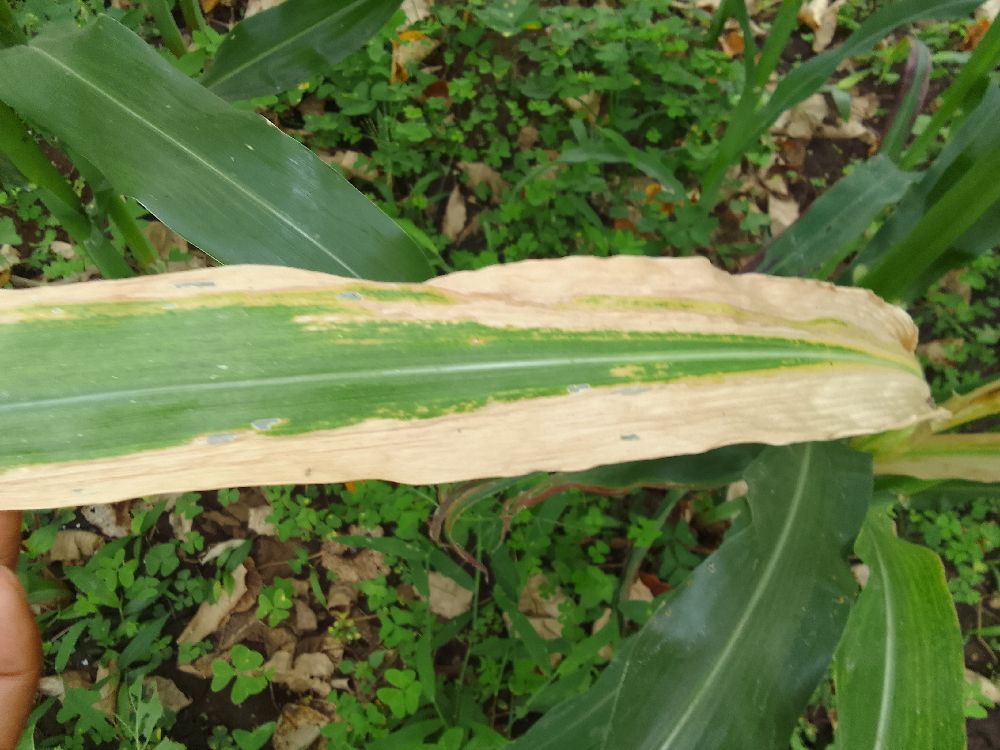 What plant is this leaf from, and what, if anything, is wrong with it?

maize, maize lethal necrosis
